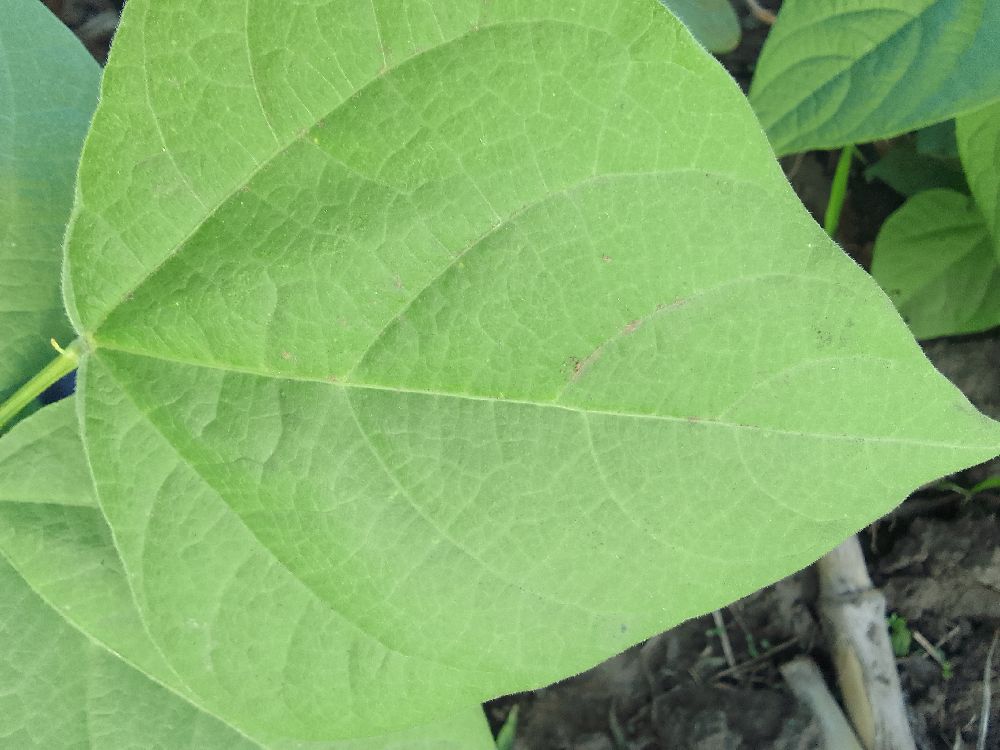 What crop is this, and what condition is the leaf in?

common bean, healthy
